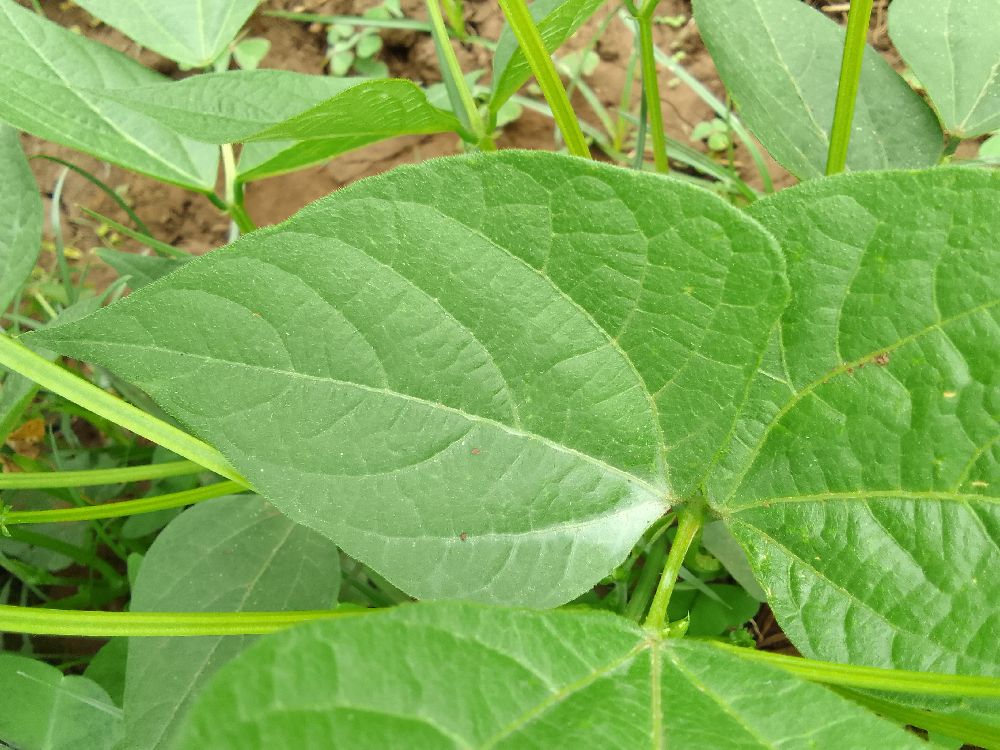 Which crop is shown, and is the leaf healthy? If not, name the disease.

common bean, healthy
